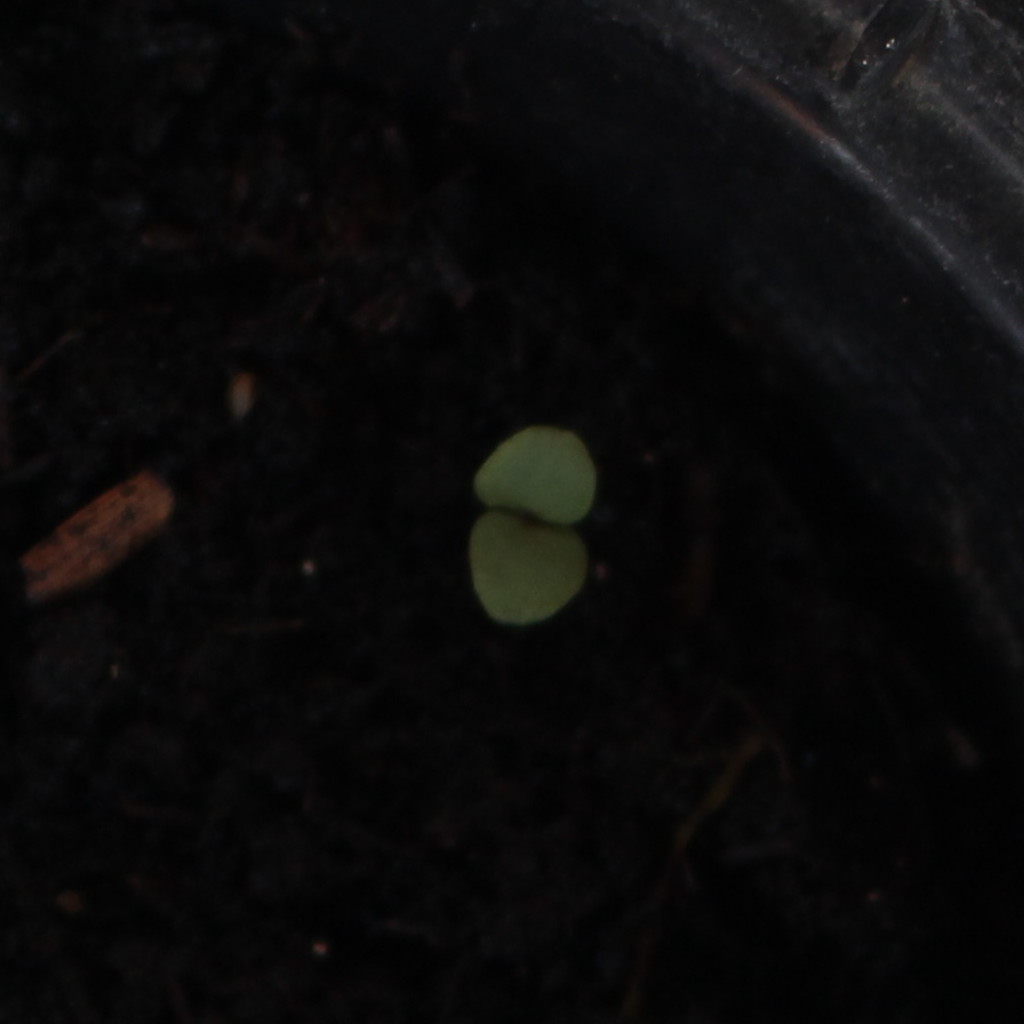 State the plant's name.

Veronica persica
